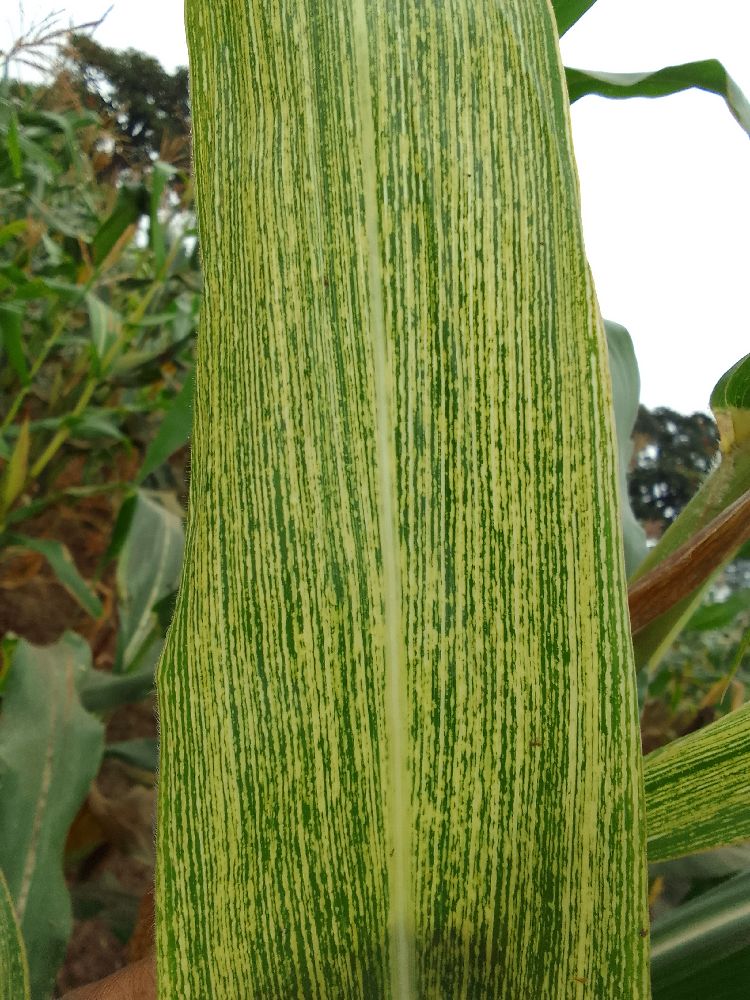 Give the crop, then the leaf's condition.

maize, maize streak virus
